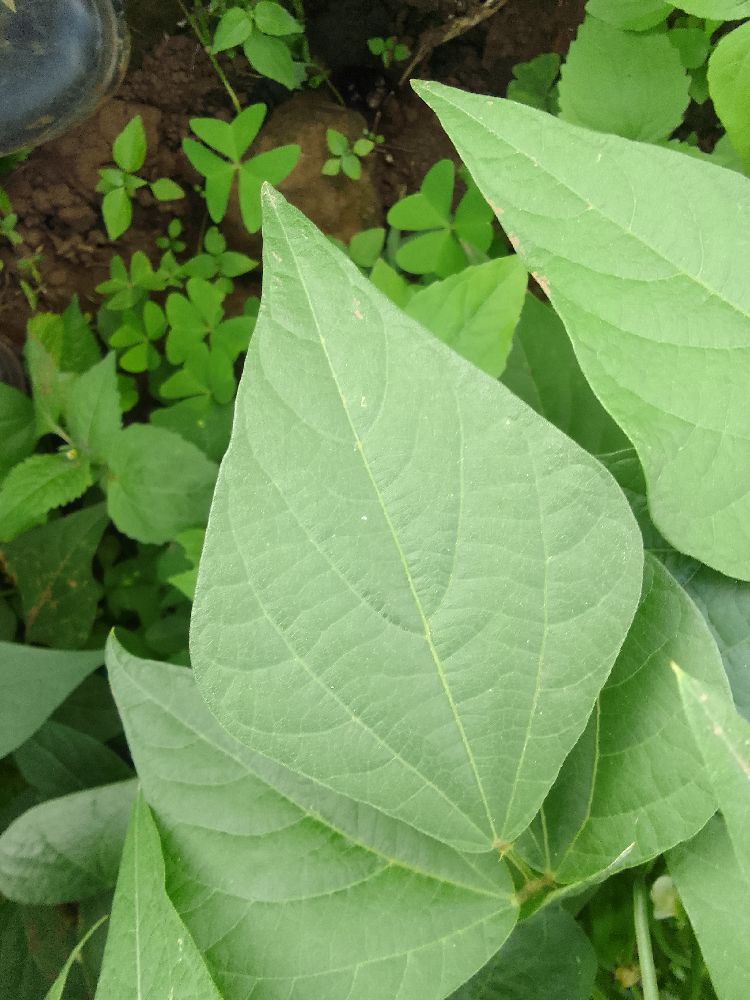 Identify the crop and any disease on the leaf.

common bean, healthy
